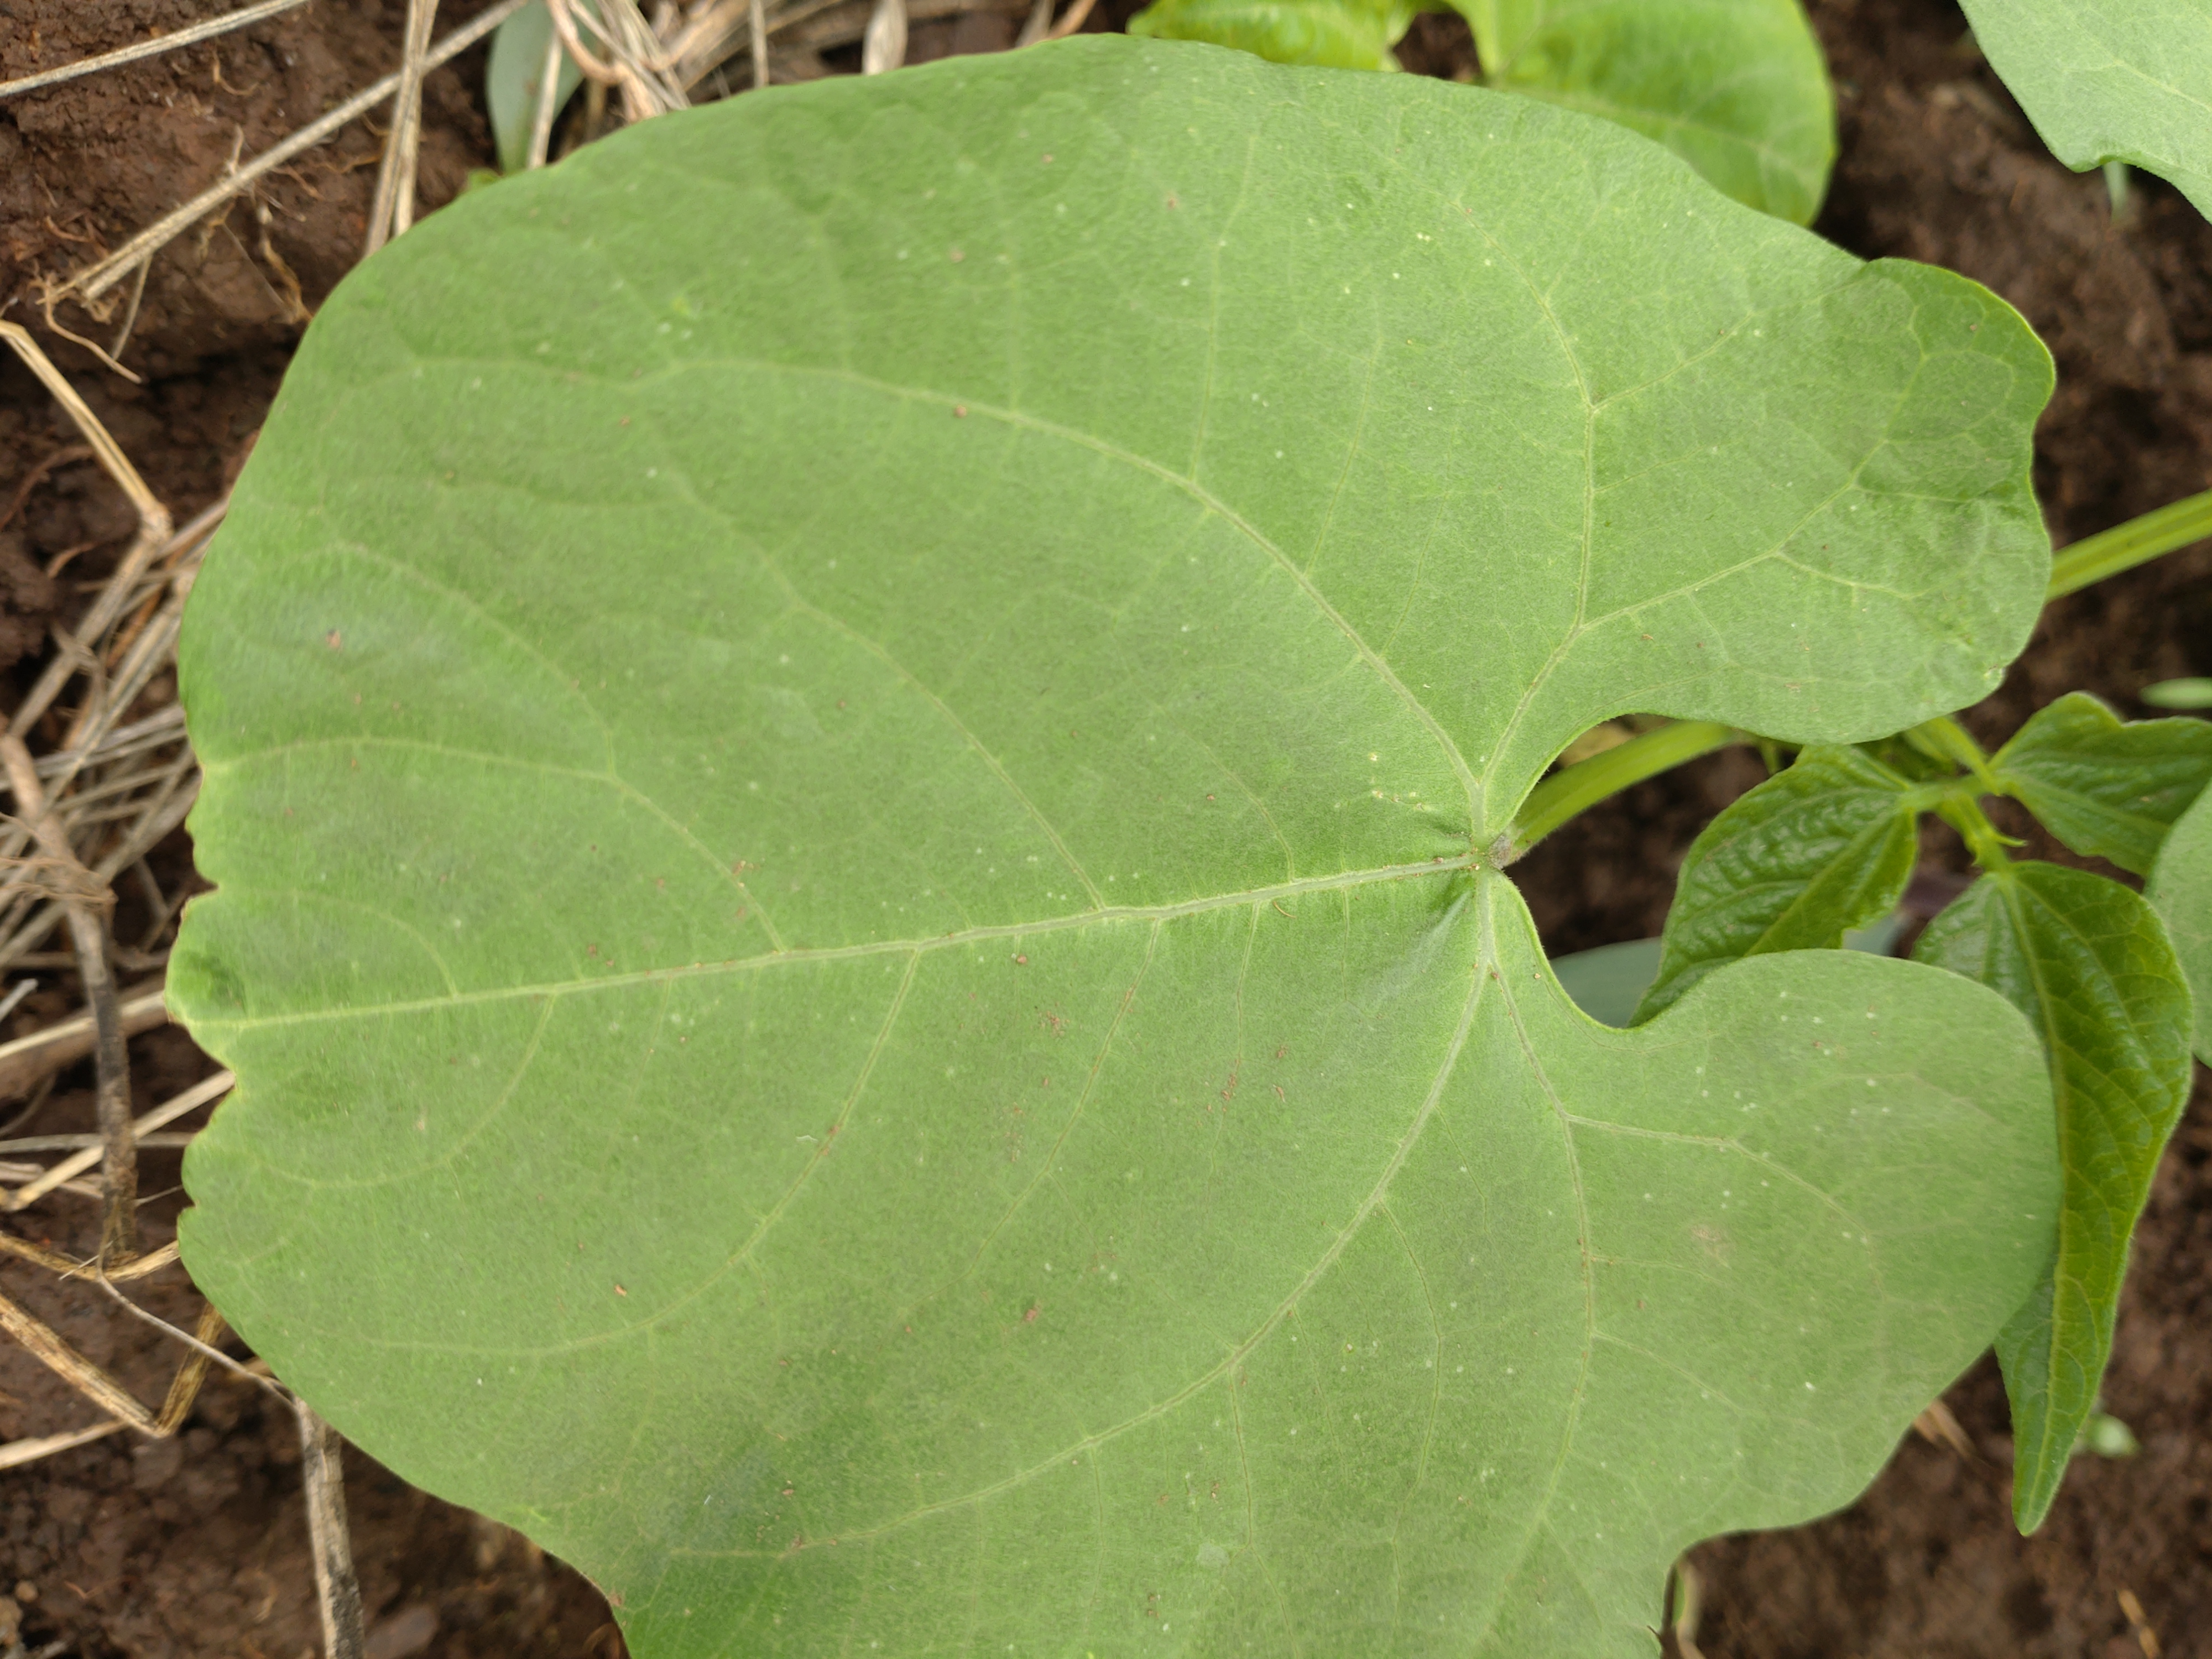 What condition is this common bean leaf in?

healthy
